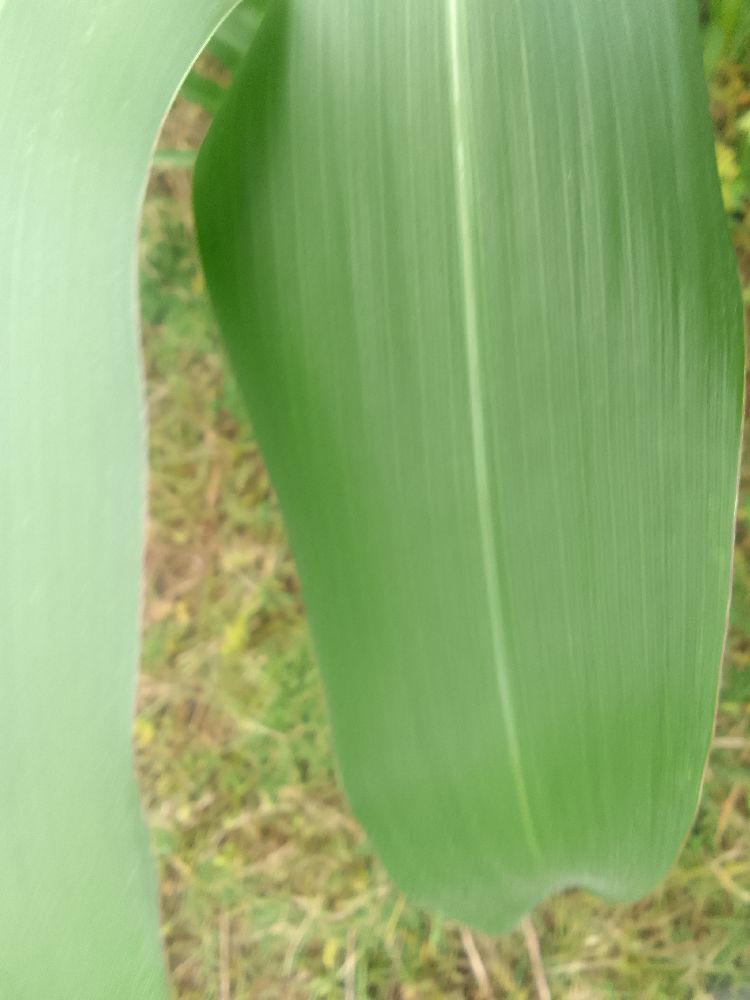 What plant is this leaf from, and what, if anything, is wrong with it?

maize, healthy
